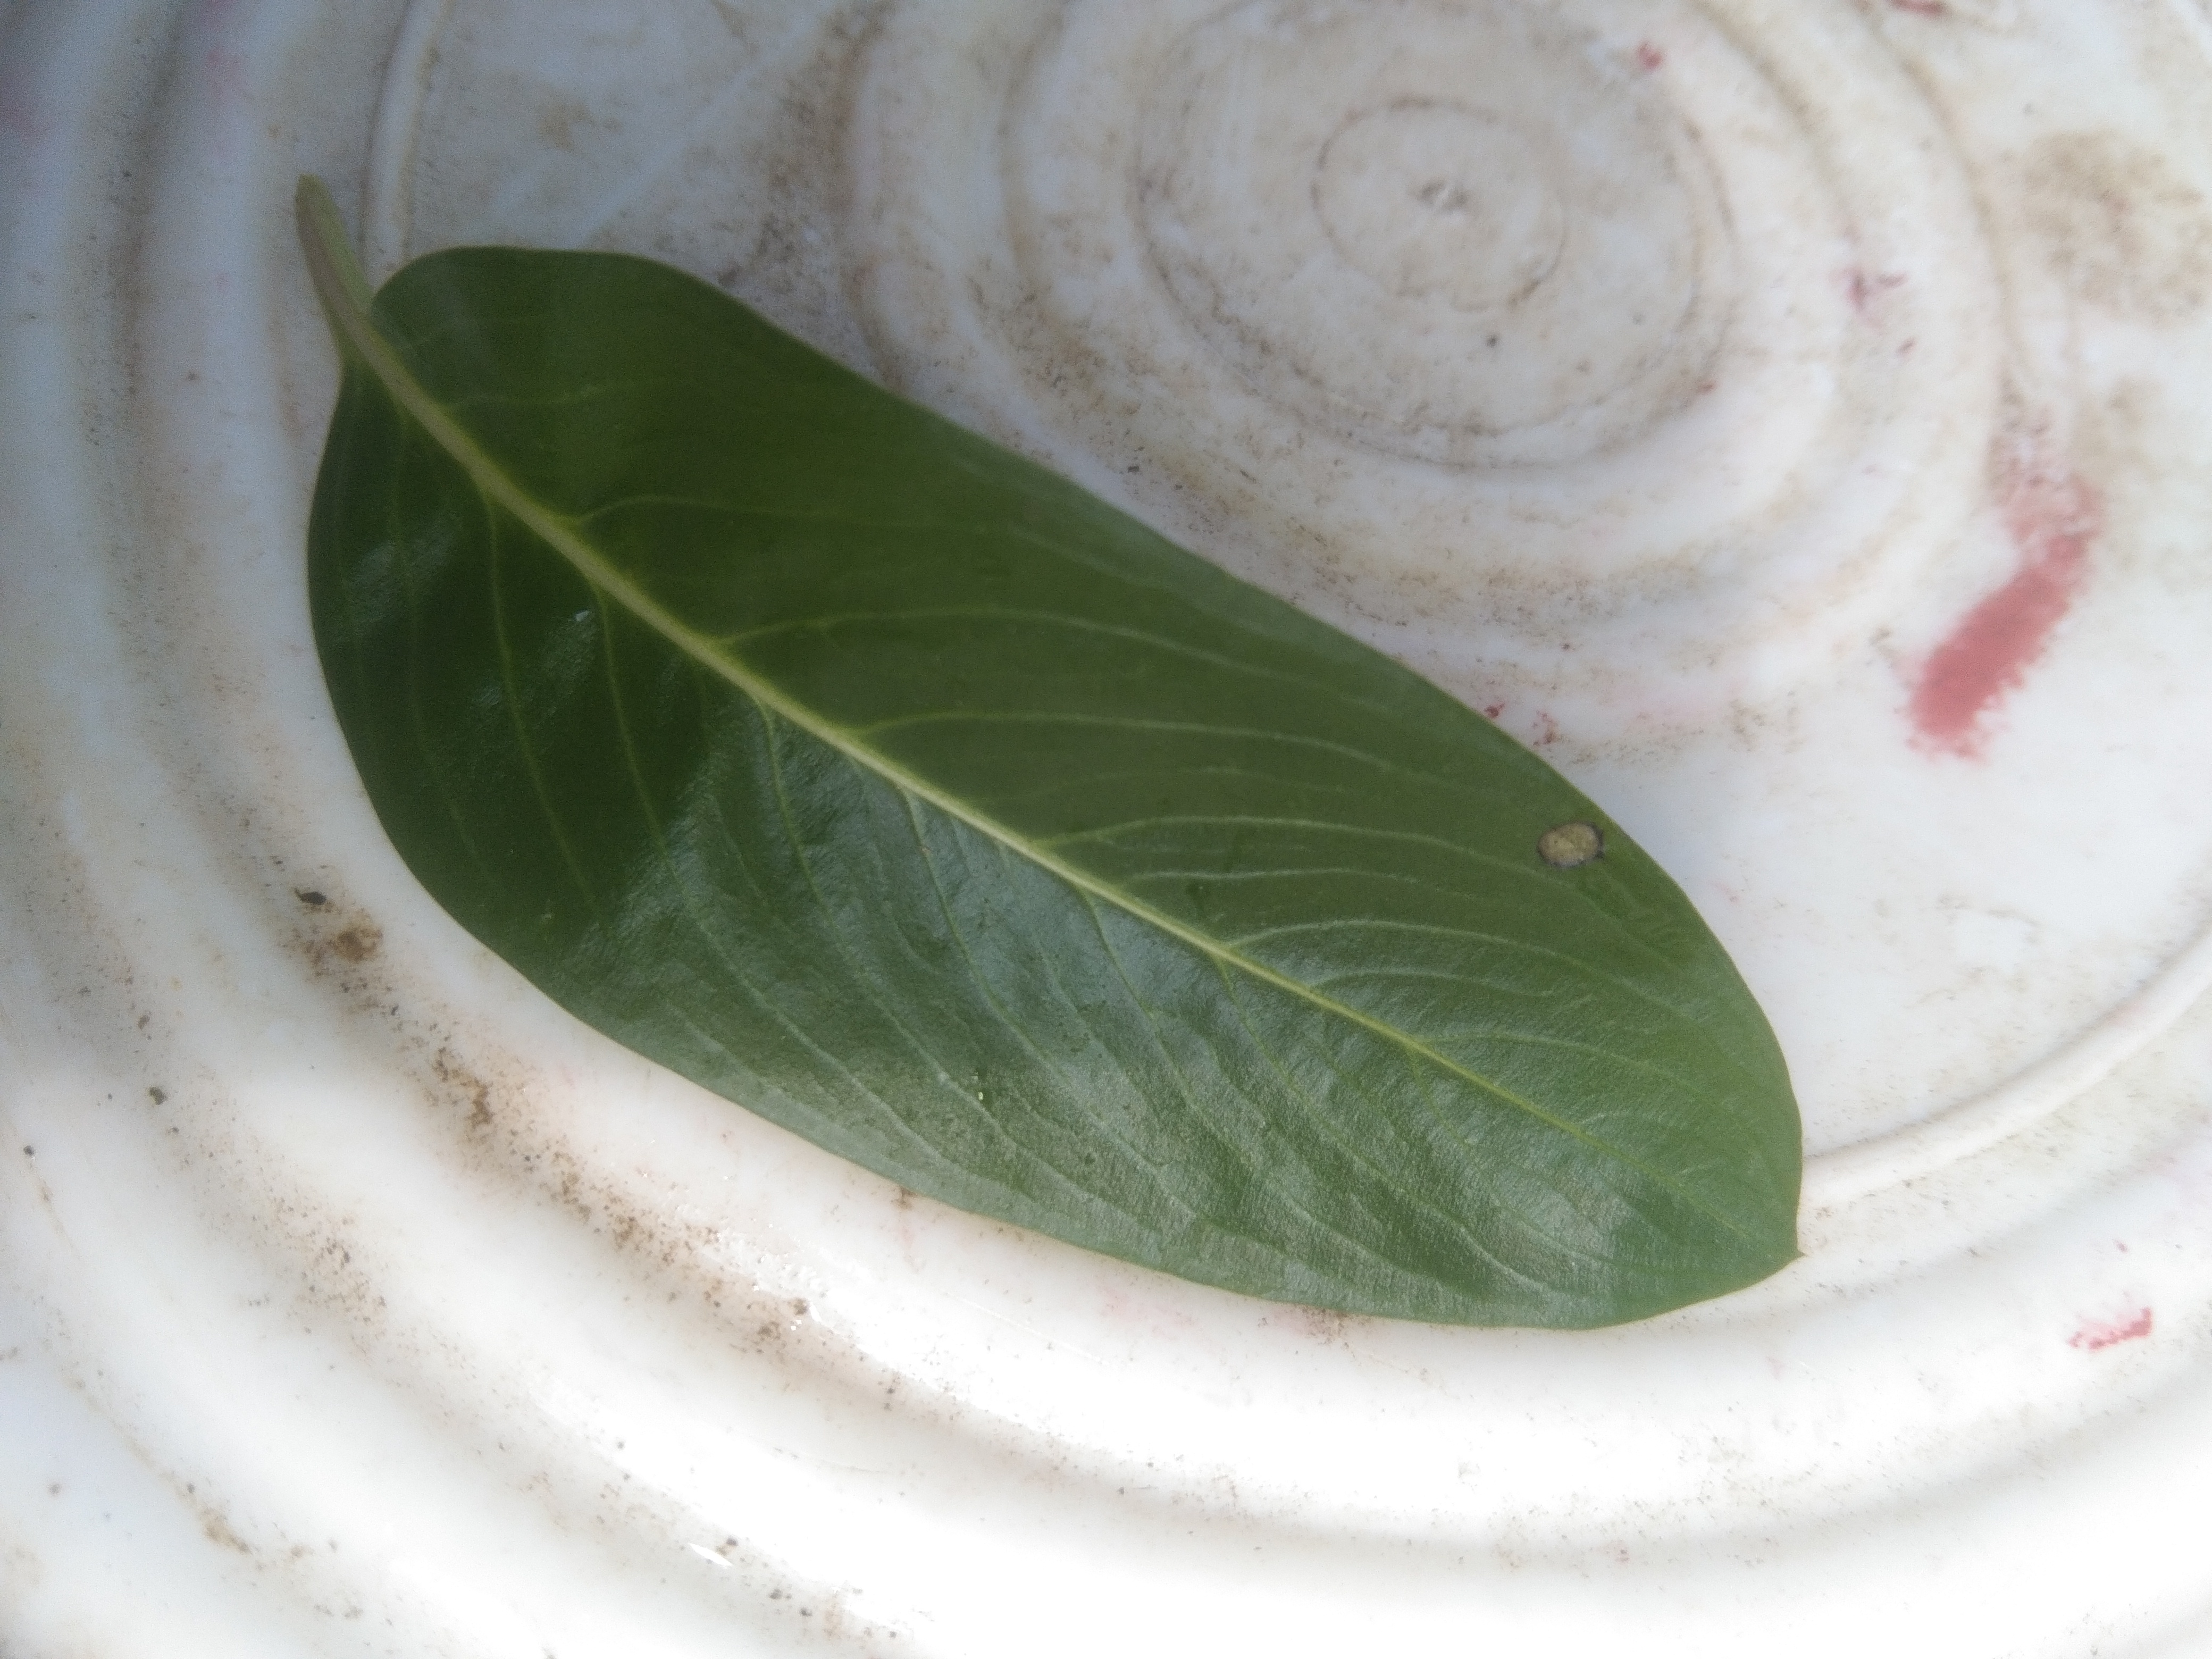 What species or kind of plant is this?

rose periwinkle
